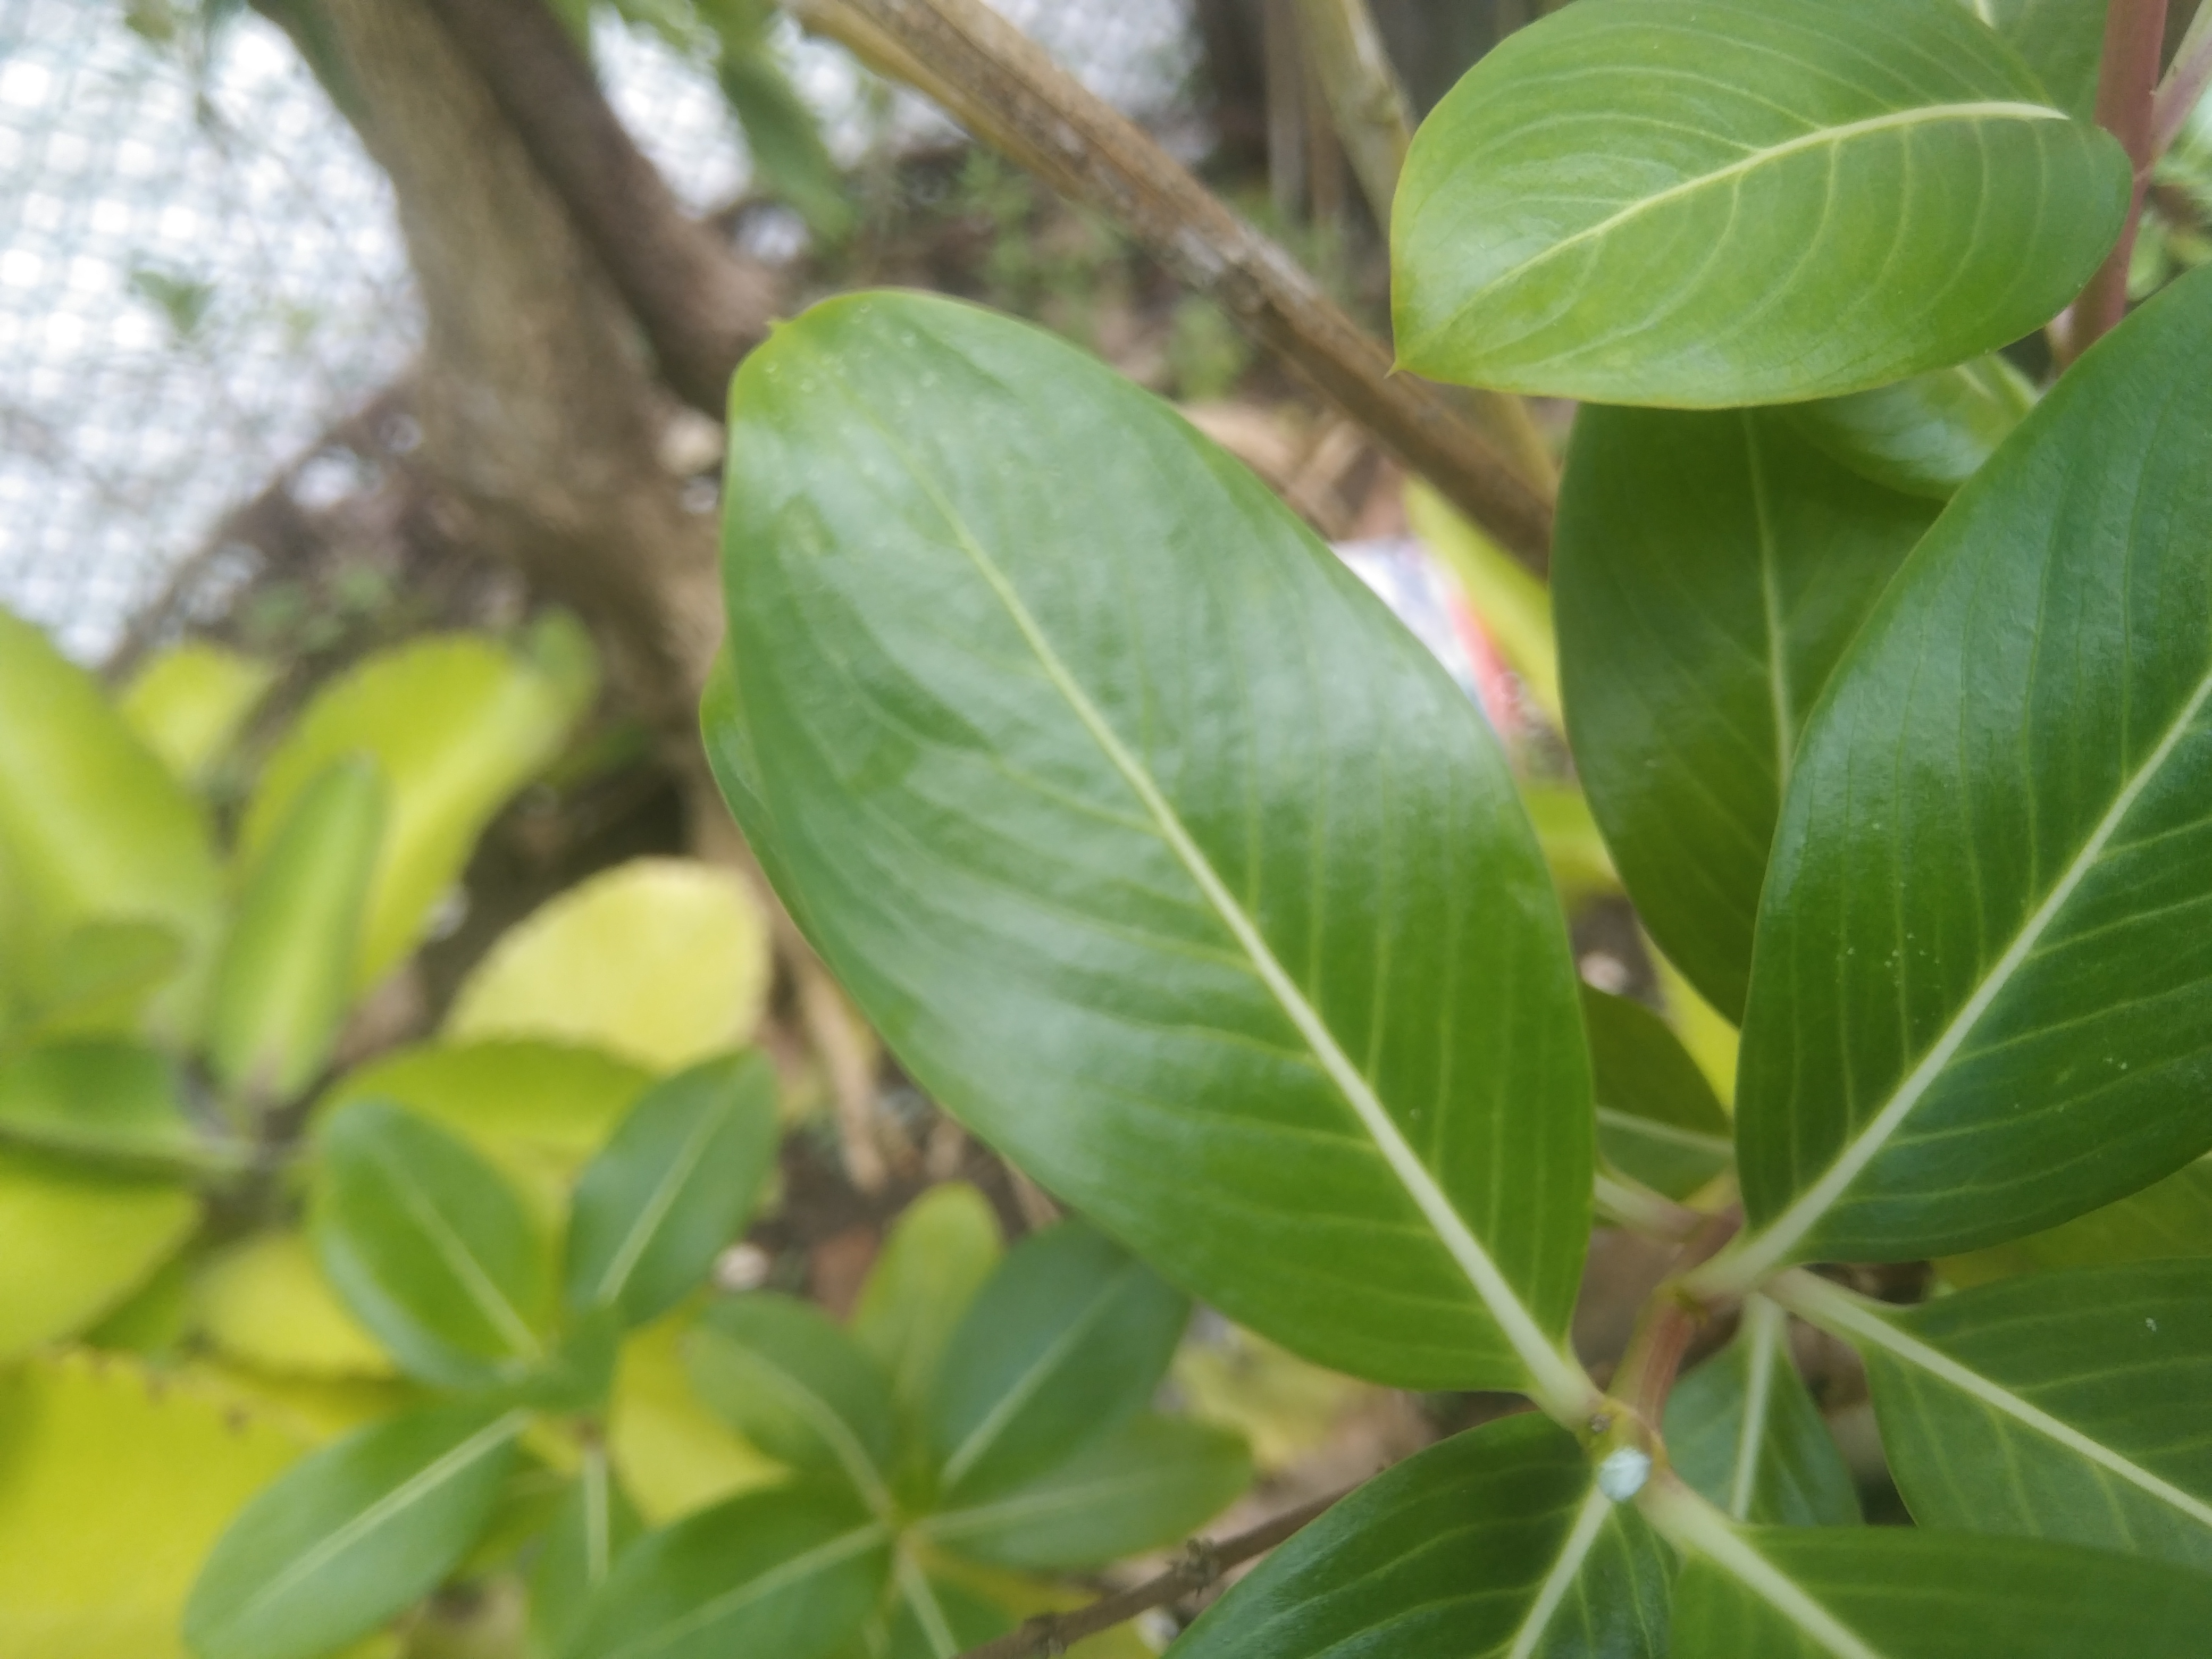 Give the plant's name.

rose periwinkle
